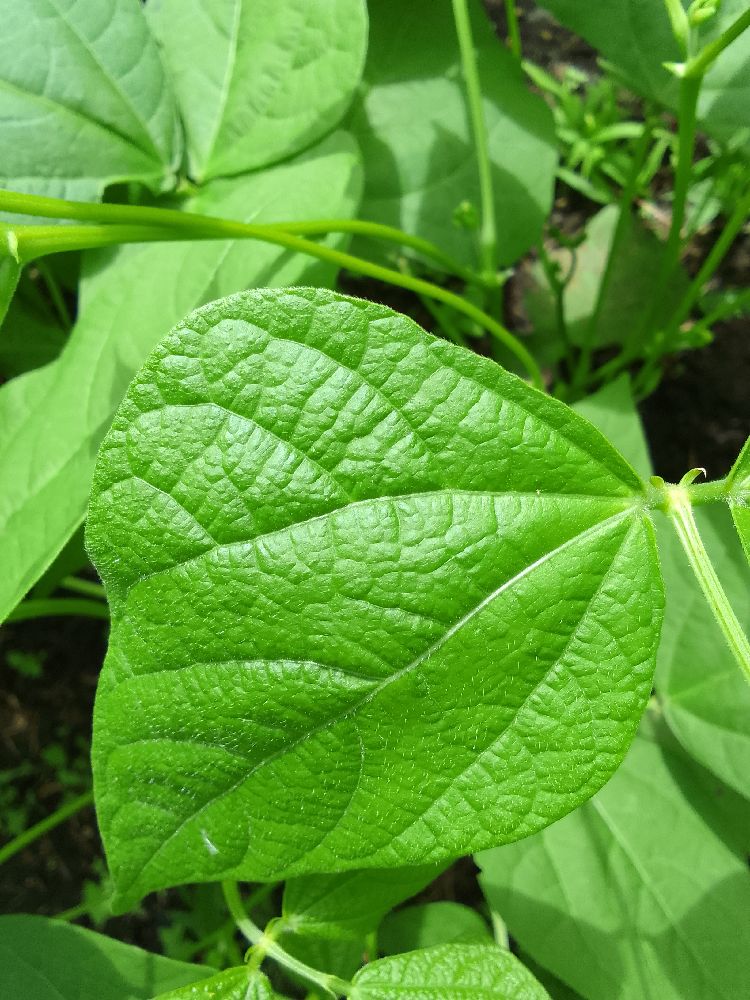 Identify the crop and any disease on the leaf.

common bean, healthy
